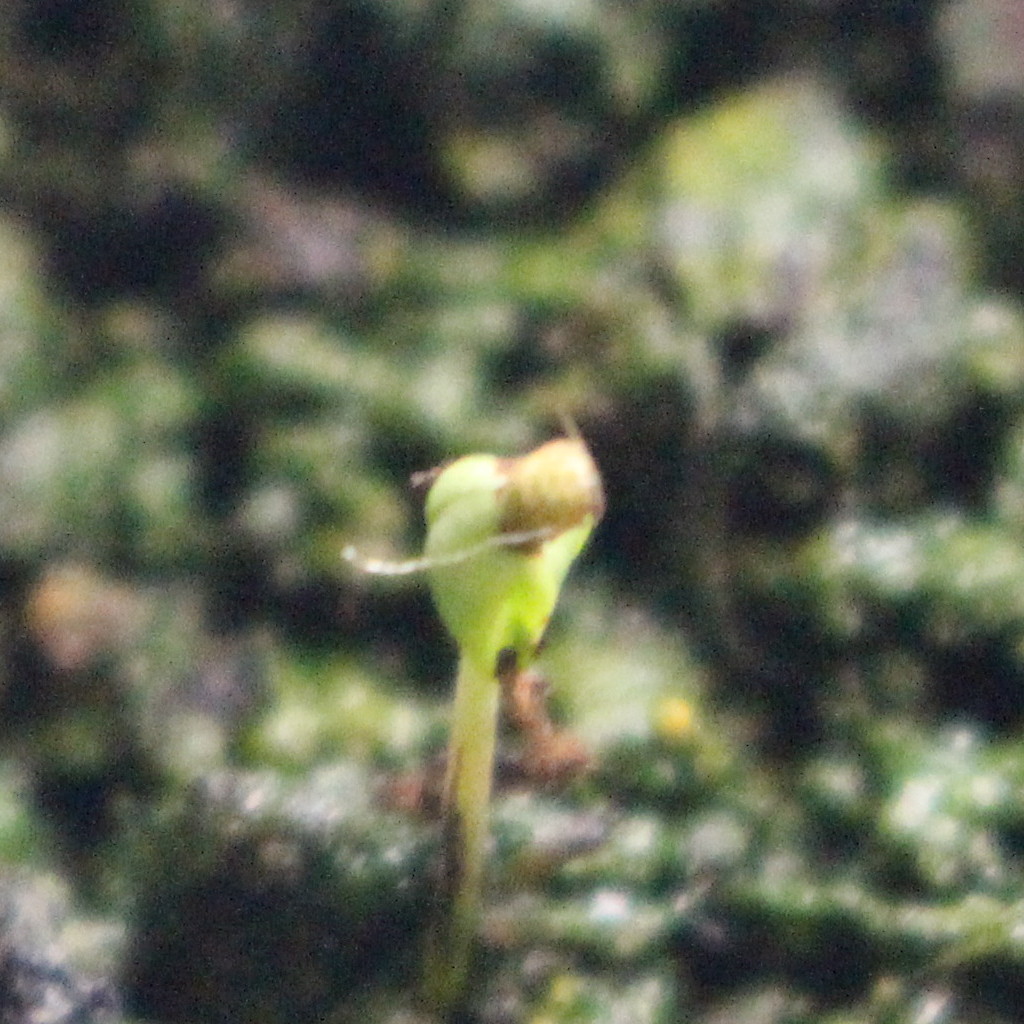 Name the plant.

Veronica persica
